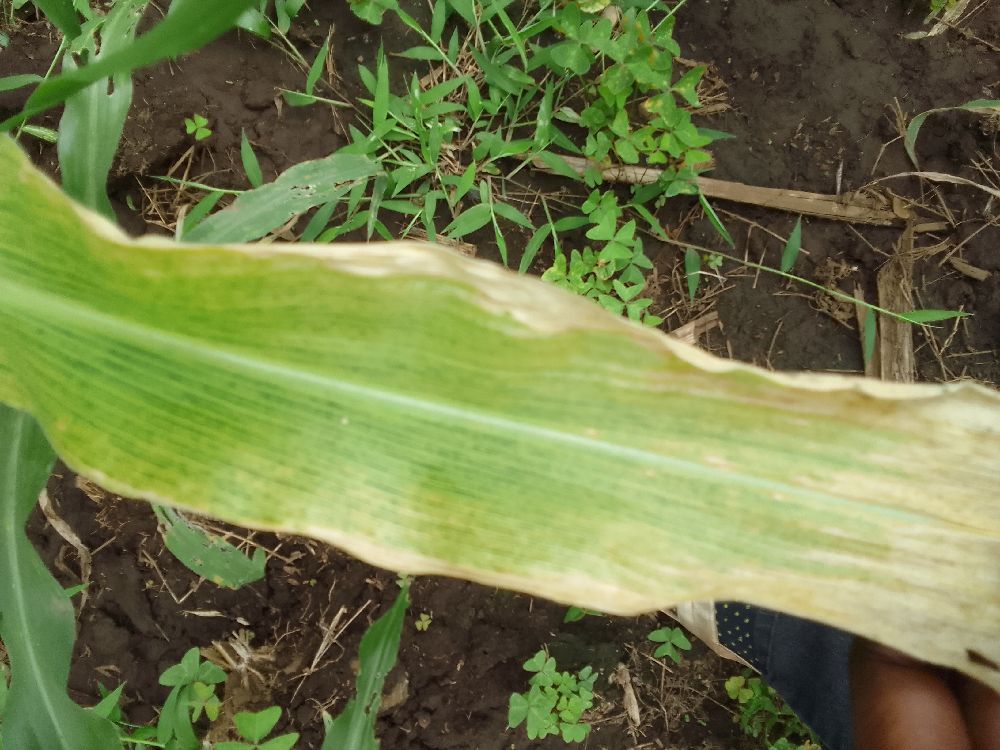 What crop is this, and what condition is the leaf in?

maize, maize lethal necrosis
